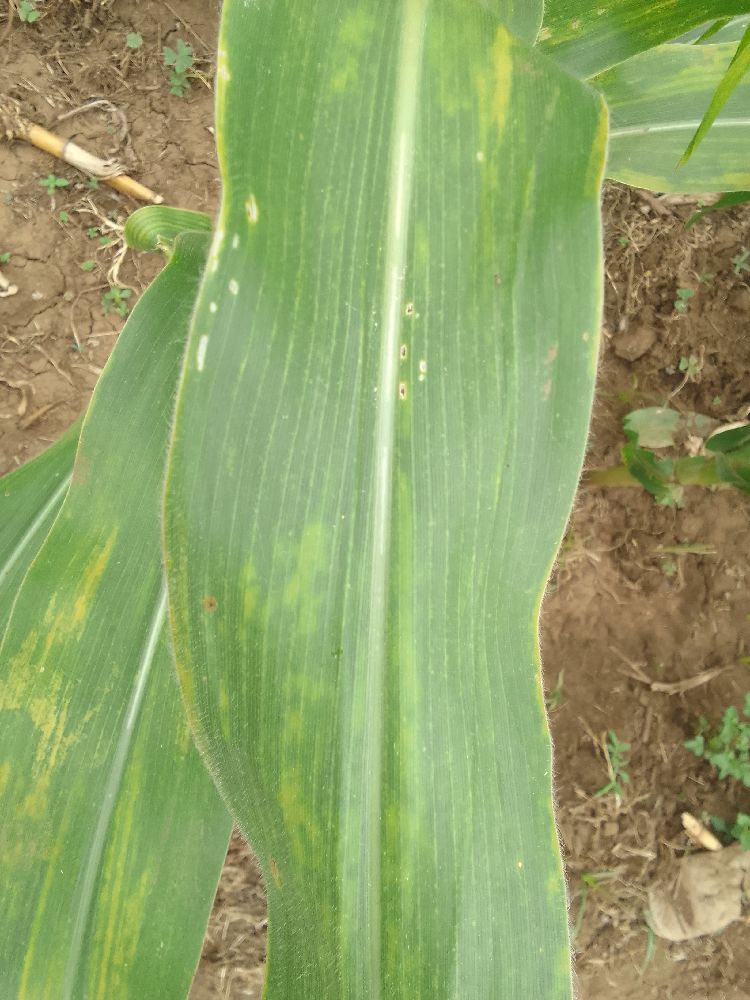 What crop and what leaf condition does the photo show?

maize, maize lethal necrosis
